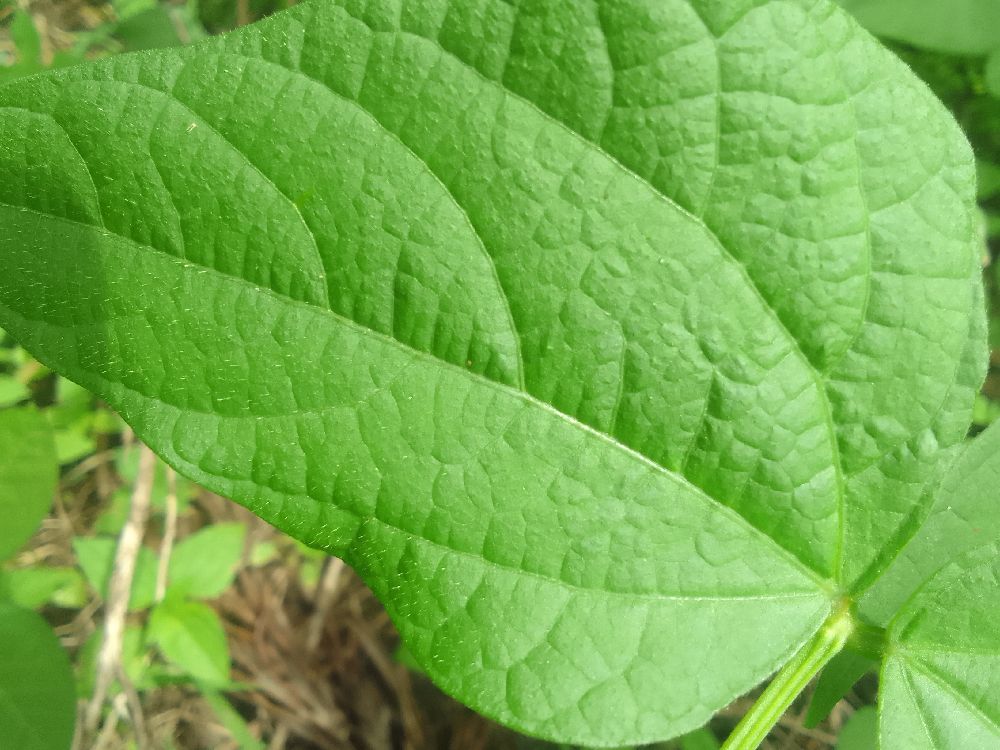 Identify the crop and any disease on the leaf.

common bean, healthy
